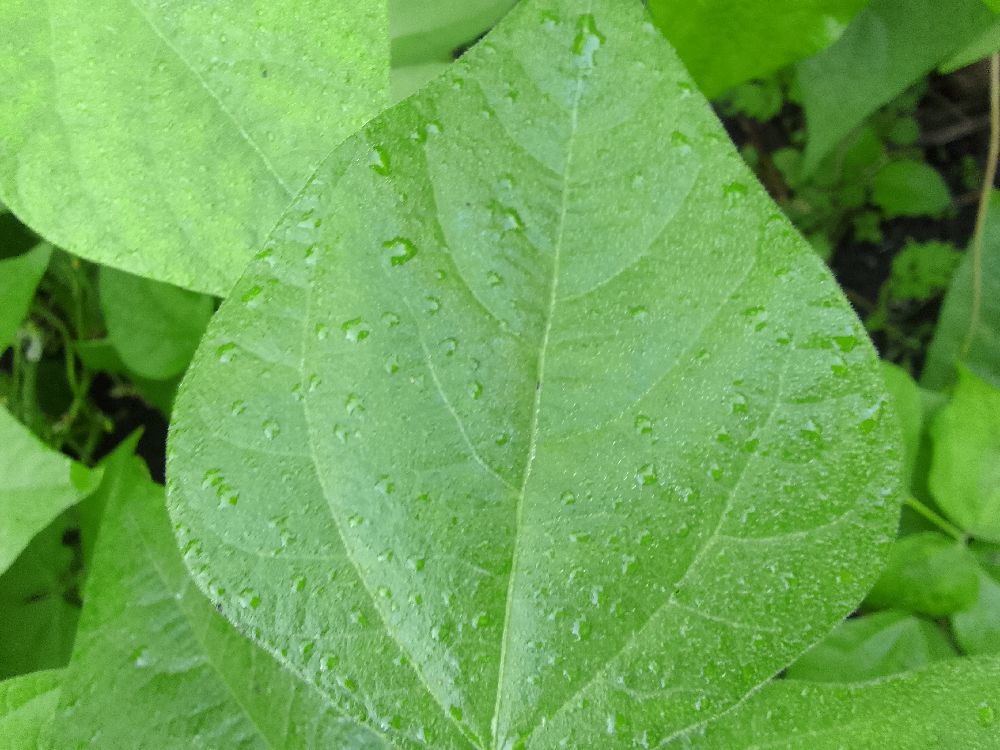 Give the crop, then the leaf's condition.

common bean, healthy
